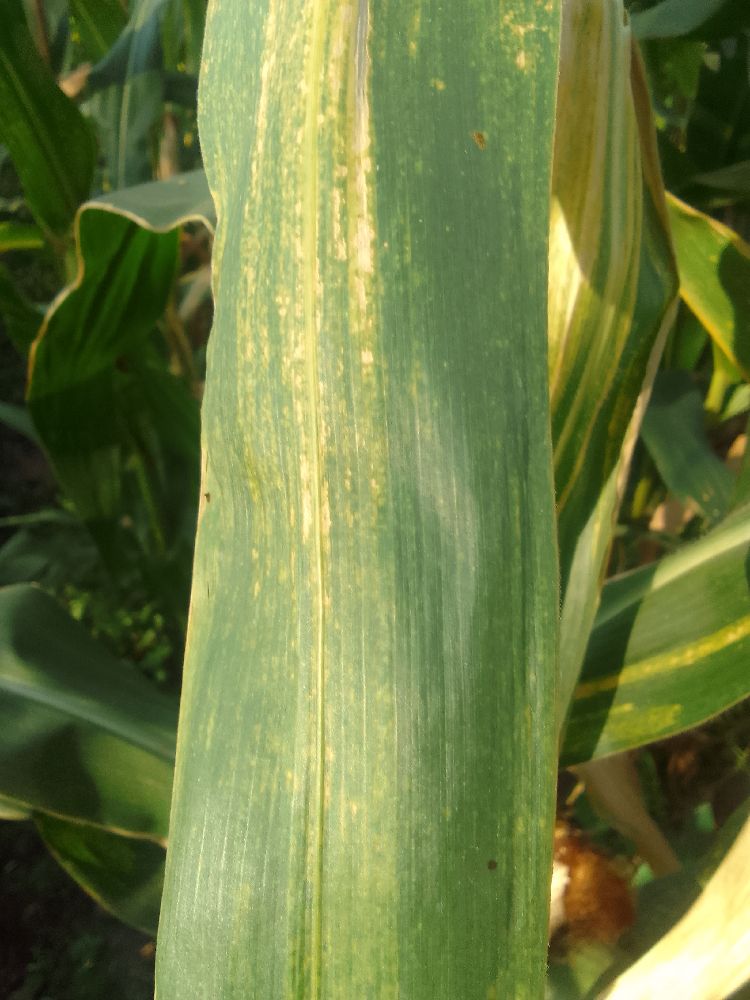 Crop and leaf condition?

maize, maize lethal necrosis
